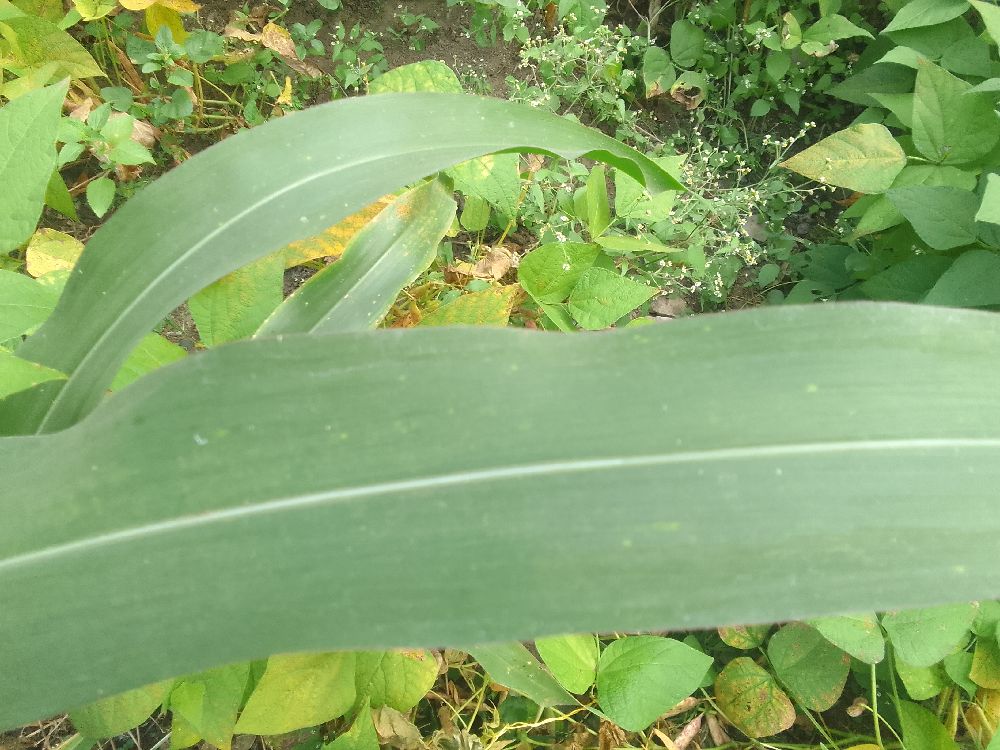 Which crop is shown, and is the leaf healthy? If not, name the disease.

maize, healthy
